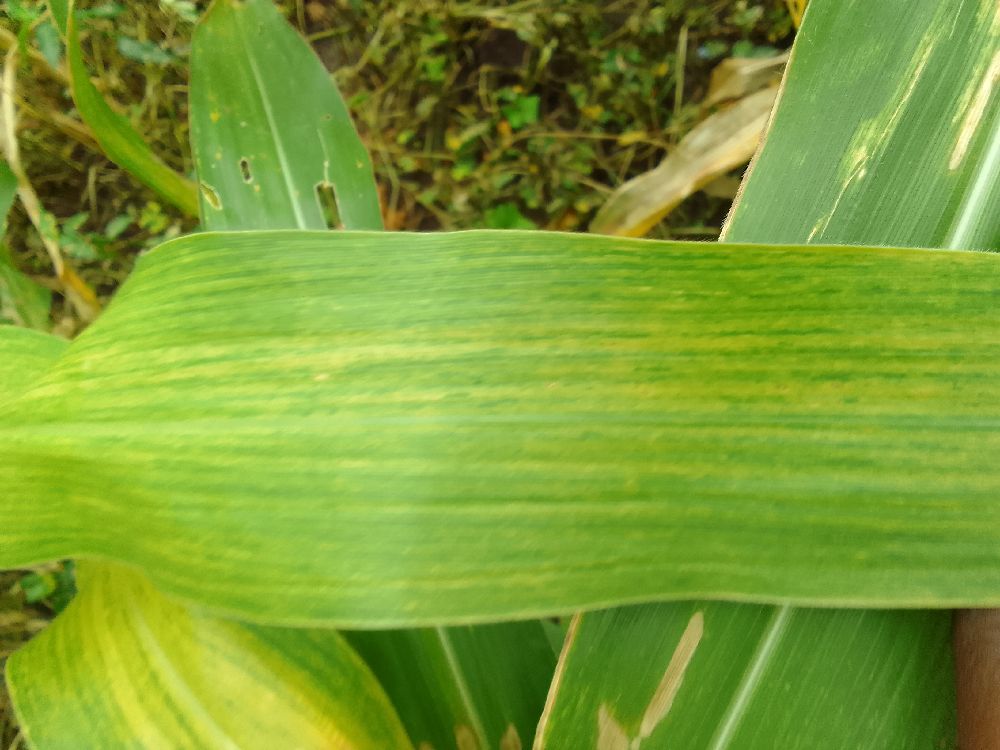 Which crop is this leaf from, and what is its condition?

maize, maize lethal necrosis
